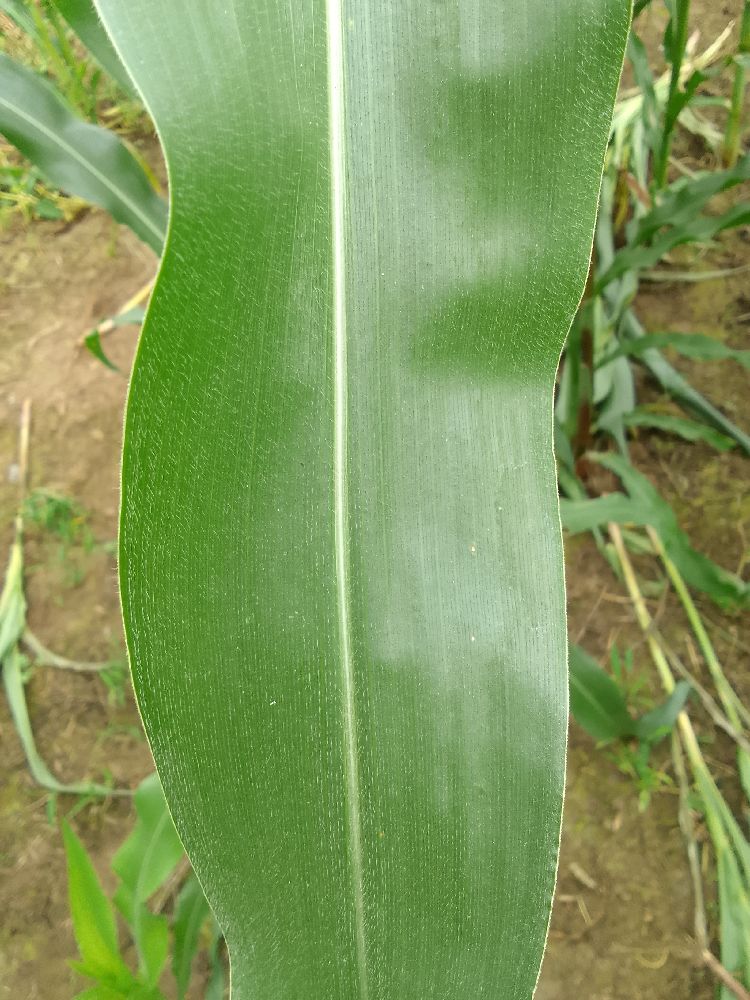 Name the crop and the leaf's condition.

maize, healthy
